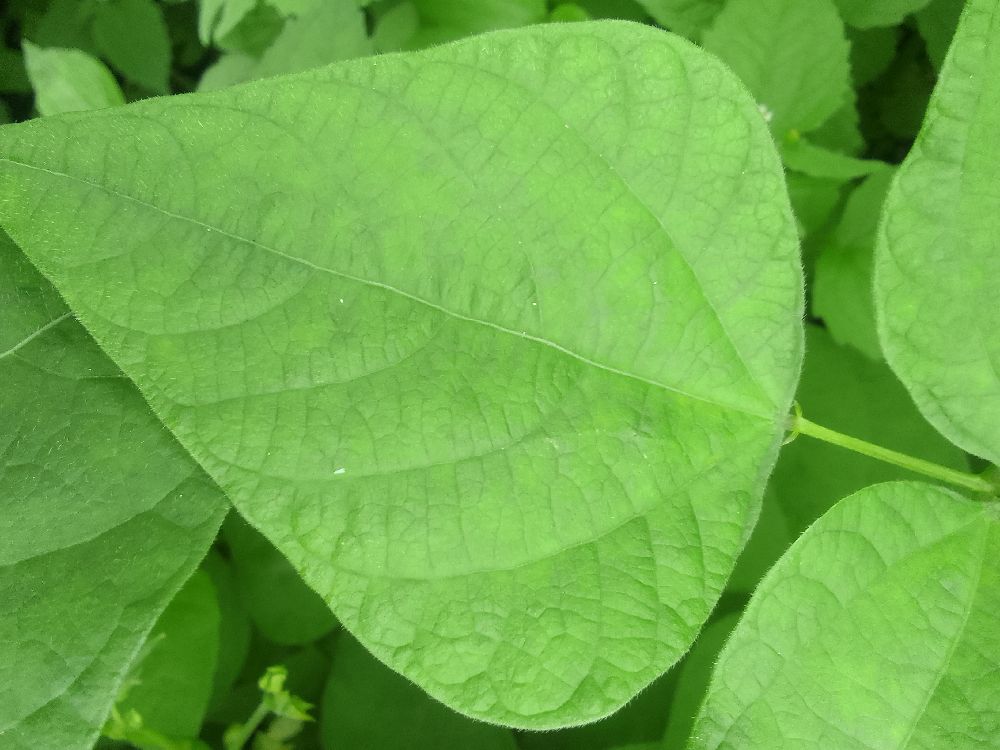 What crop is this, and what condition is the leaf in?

common bean, healthy
